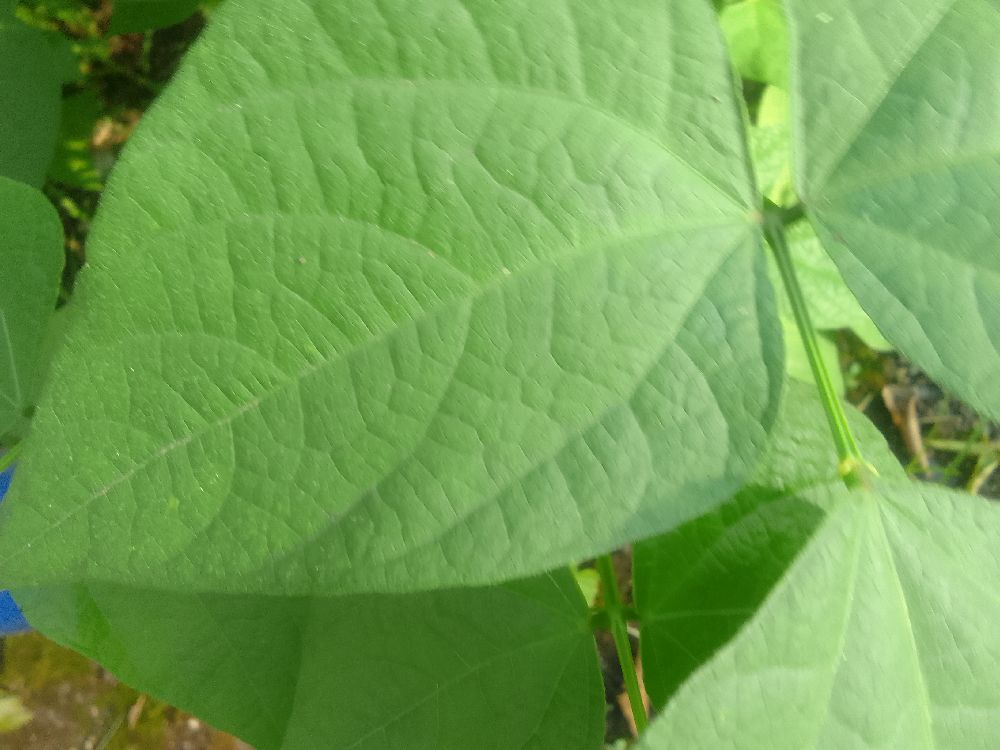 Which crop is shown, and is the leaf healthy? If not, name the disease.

common bean, healthy
